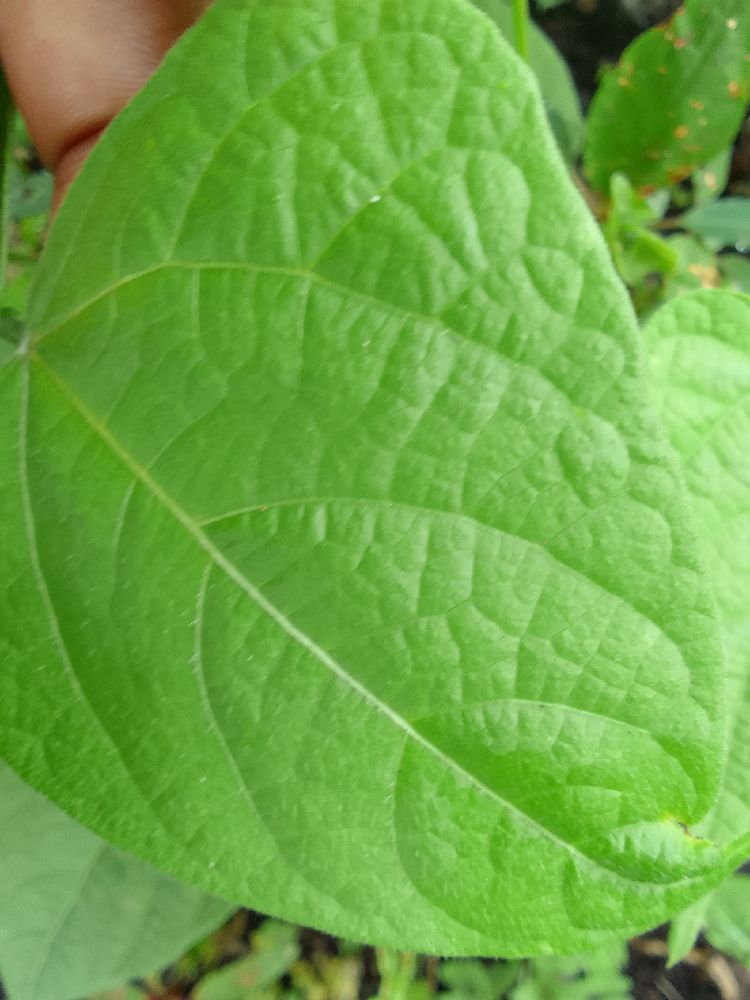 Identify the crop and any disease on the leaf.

common bean, healthy
